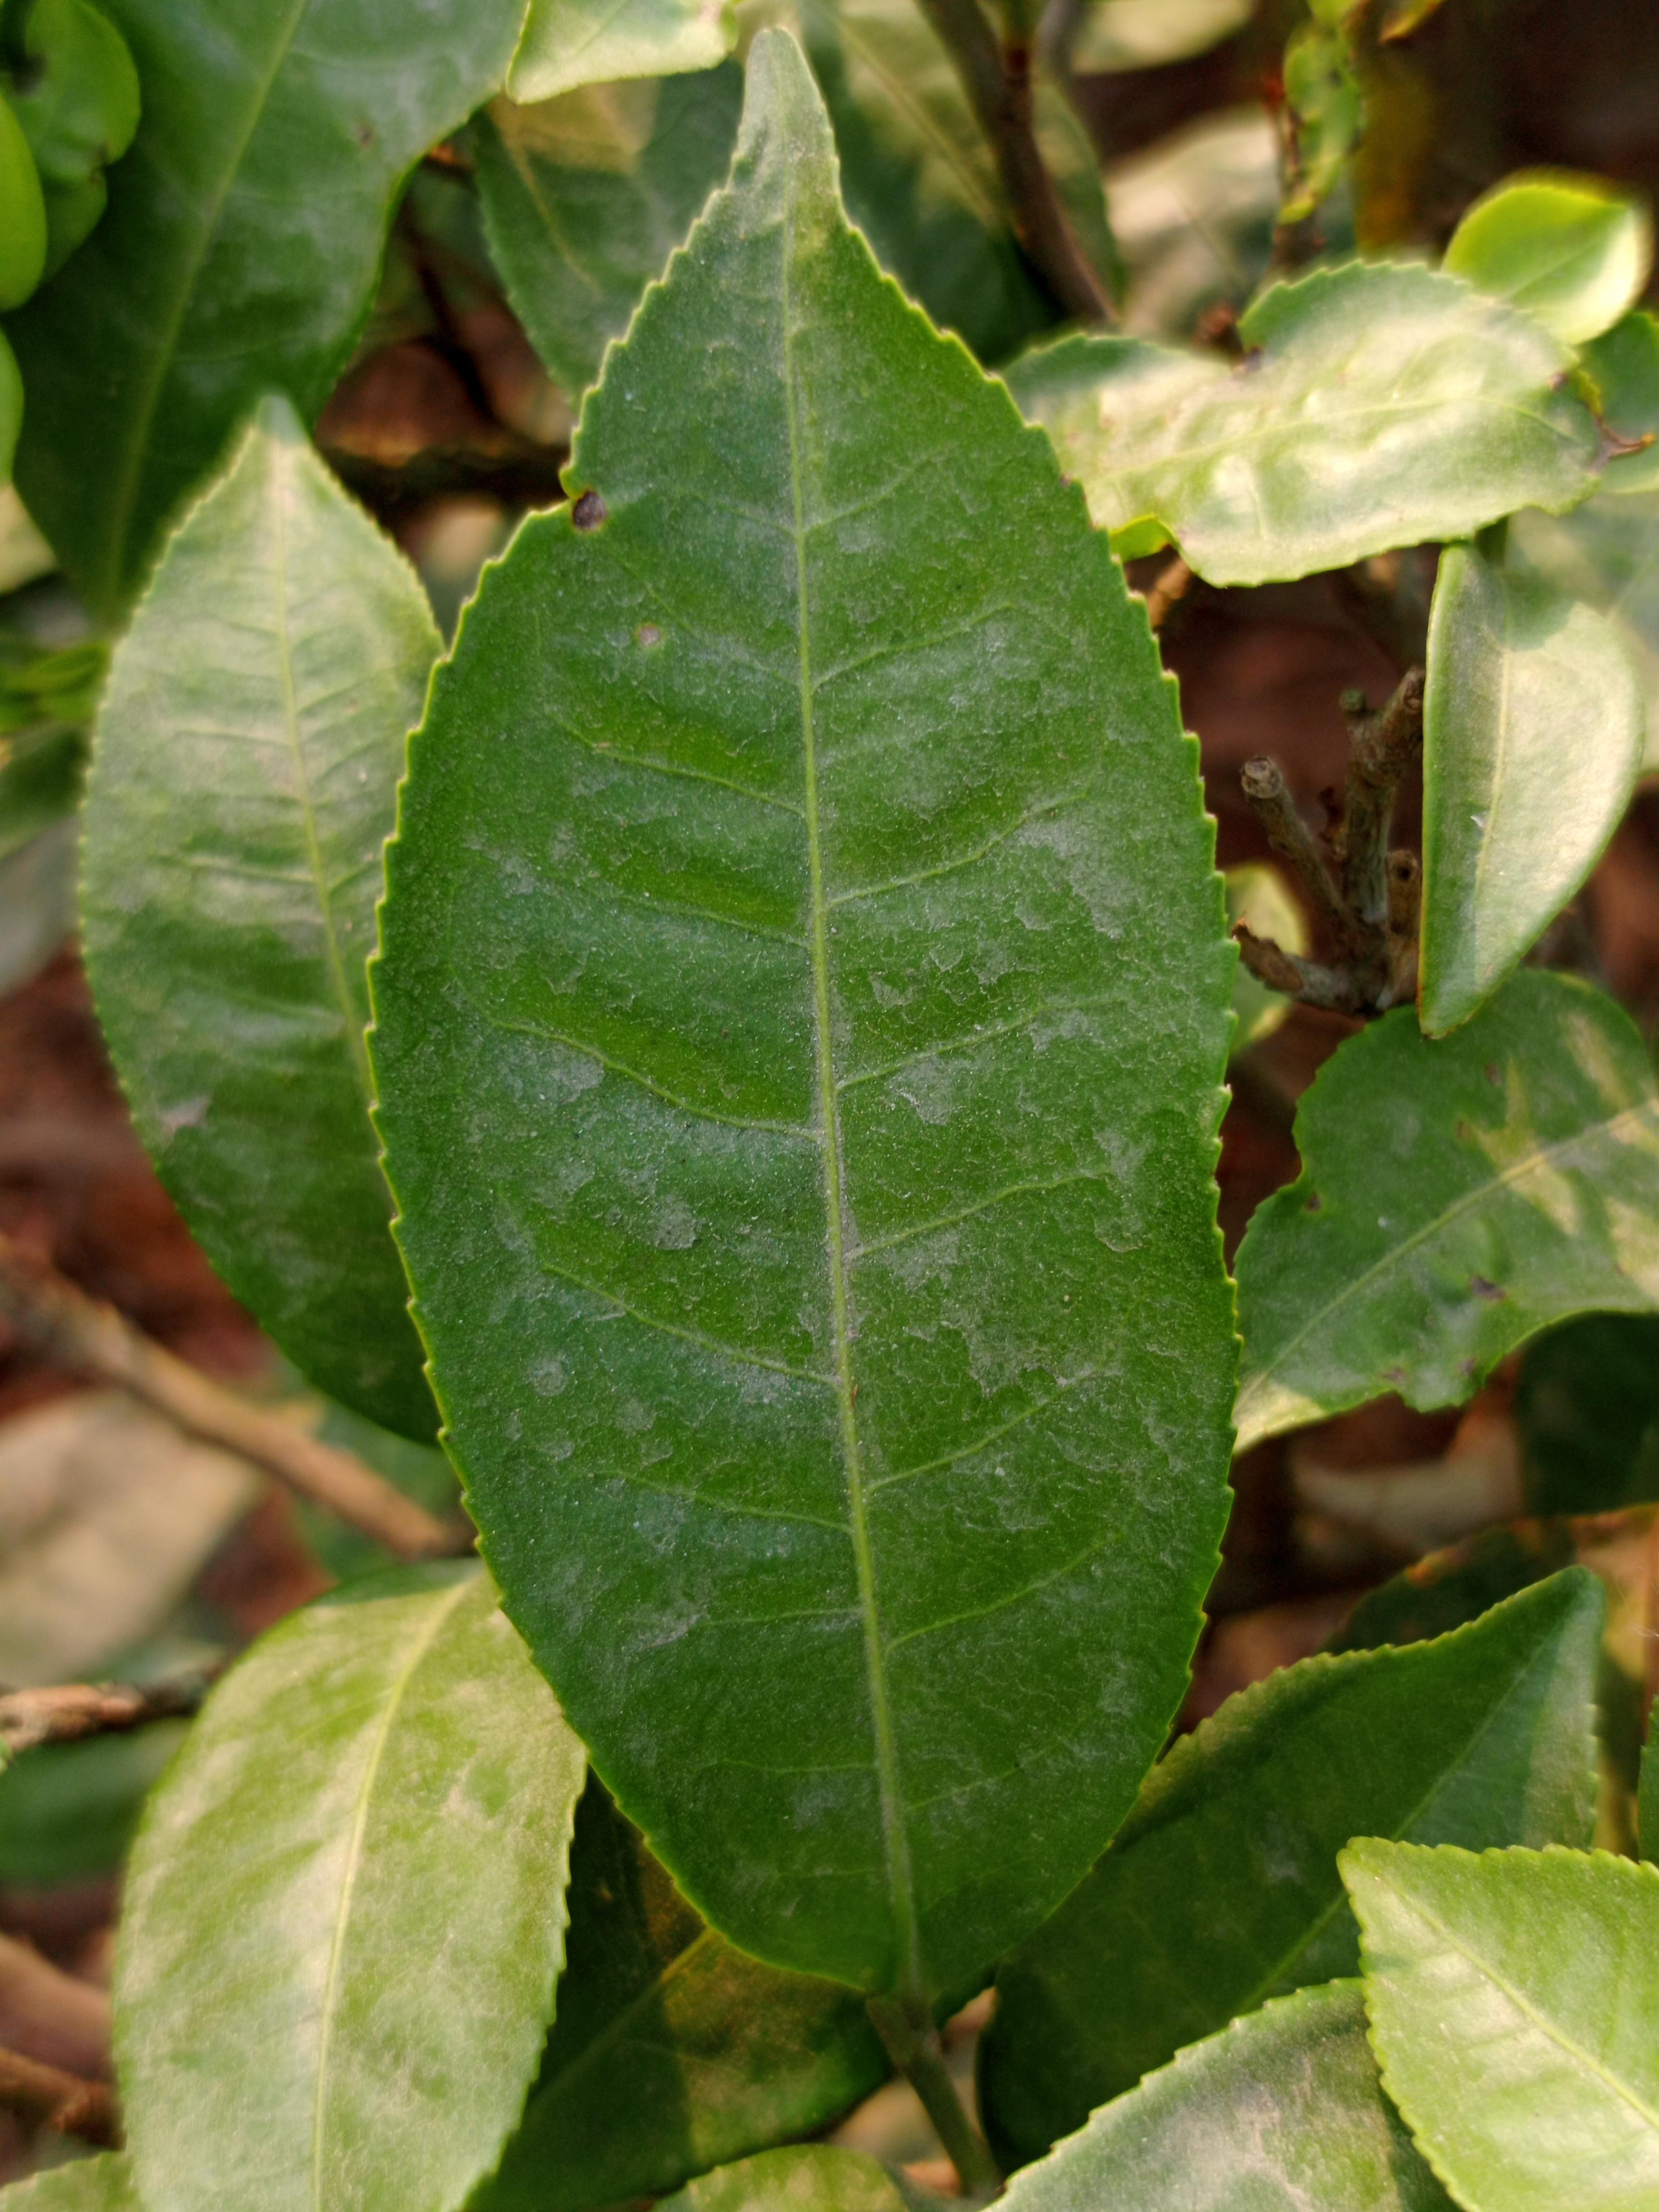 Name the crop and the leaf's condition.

tea, healthy leaf
